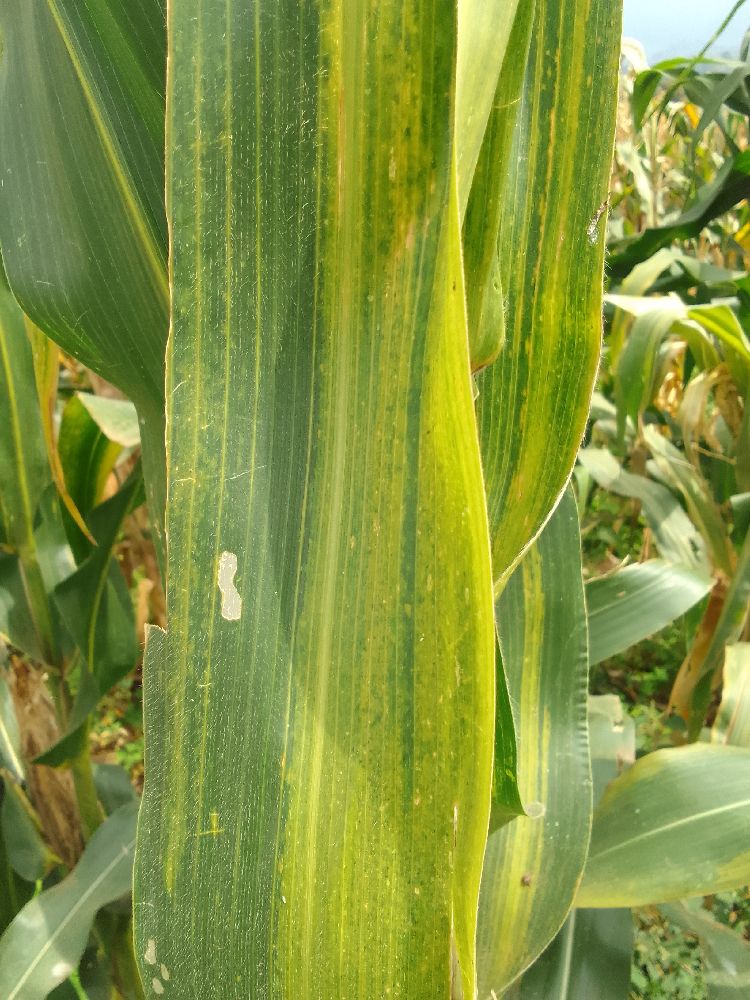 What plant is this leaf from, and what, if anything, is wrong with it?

maize, maize lethal necrosis
